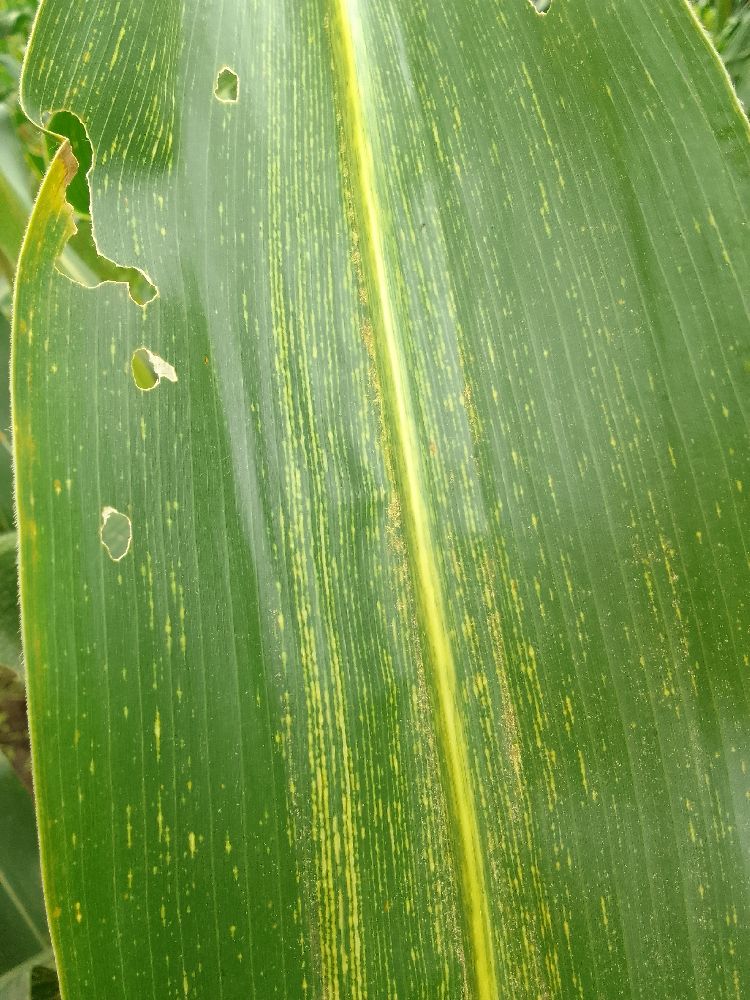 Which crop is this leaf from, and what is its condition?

maize, maize streak virus
